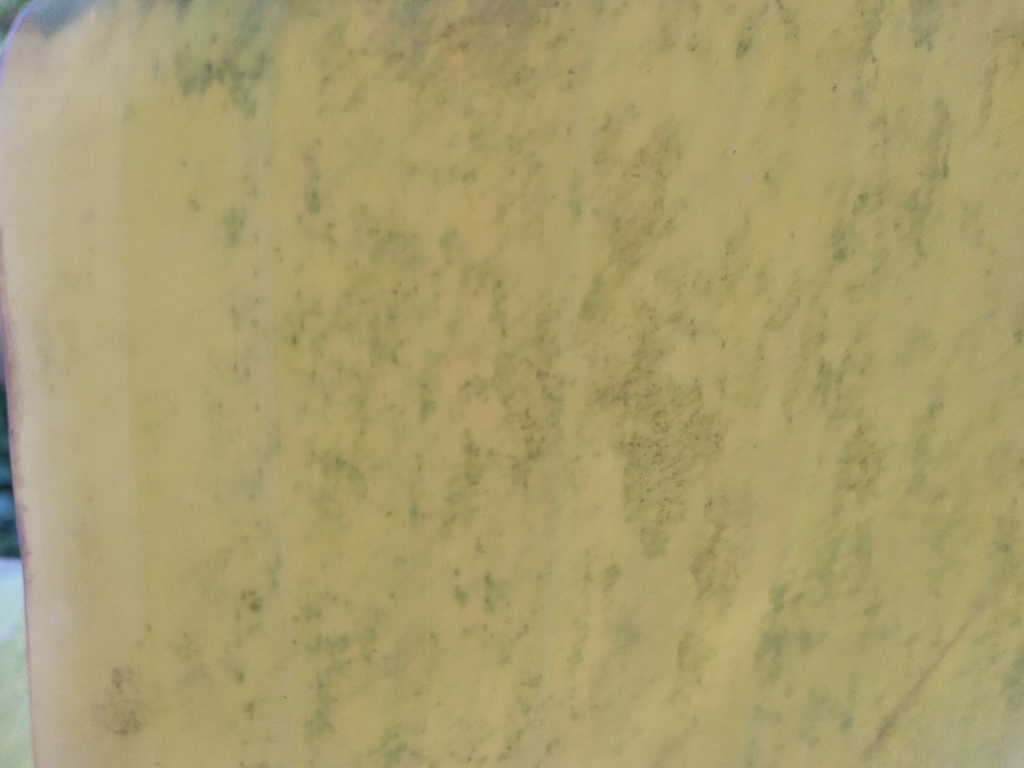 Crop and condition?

banana, fusarium wilt race 1
